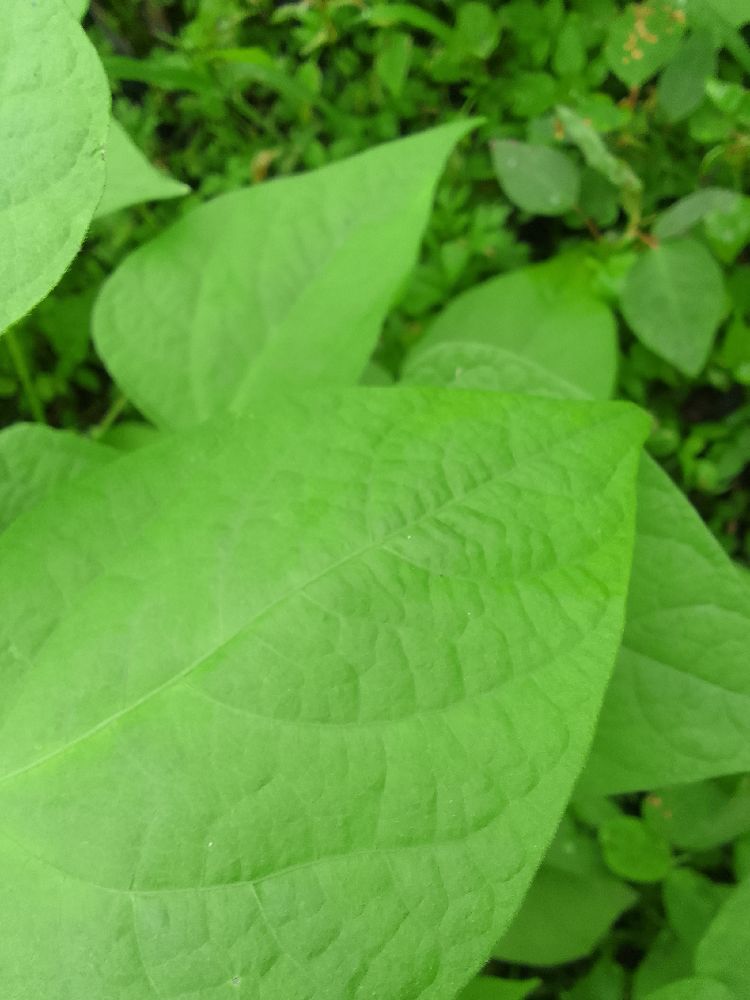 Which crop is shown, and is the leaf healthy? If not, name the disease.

common bean, healthy
